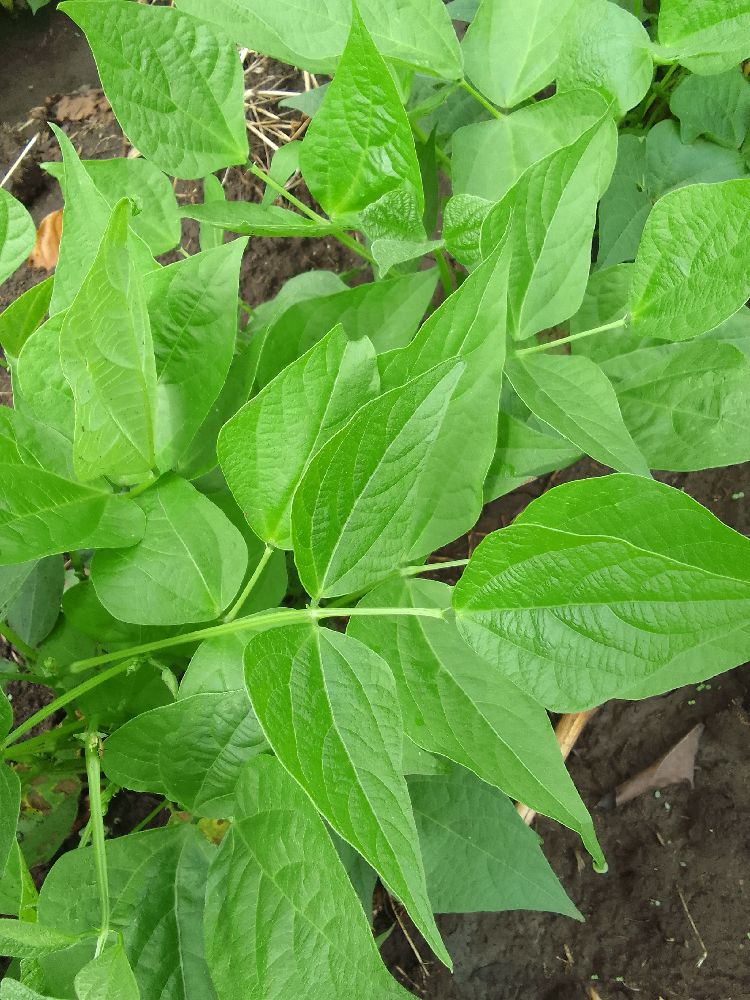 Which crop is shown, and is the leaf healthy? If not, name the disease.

common bean, healthy
